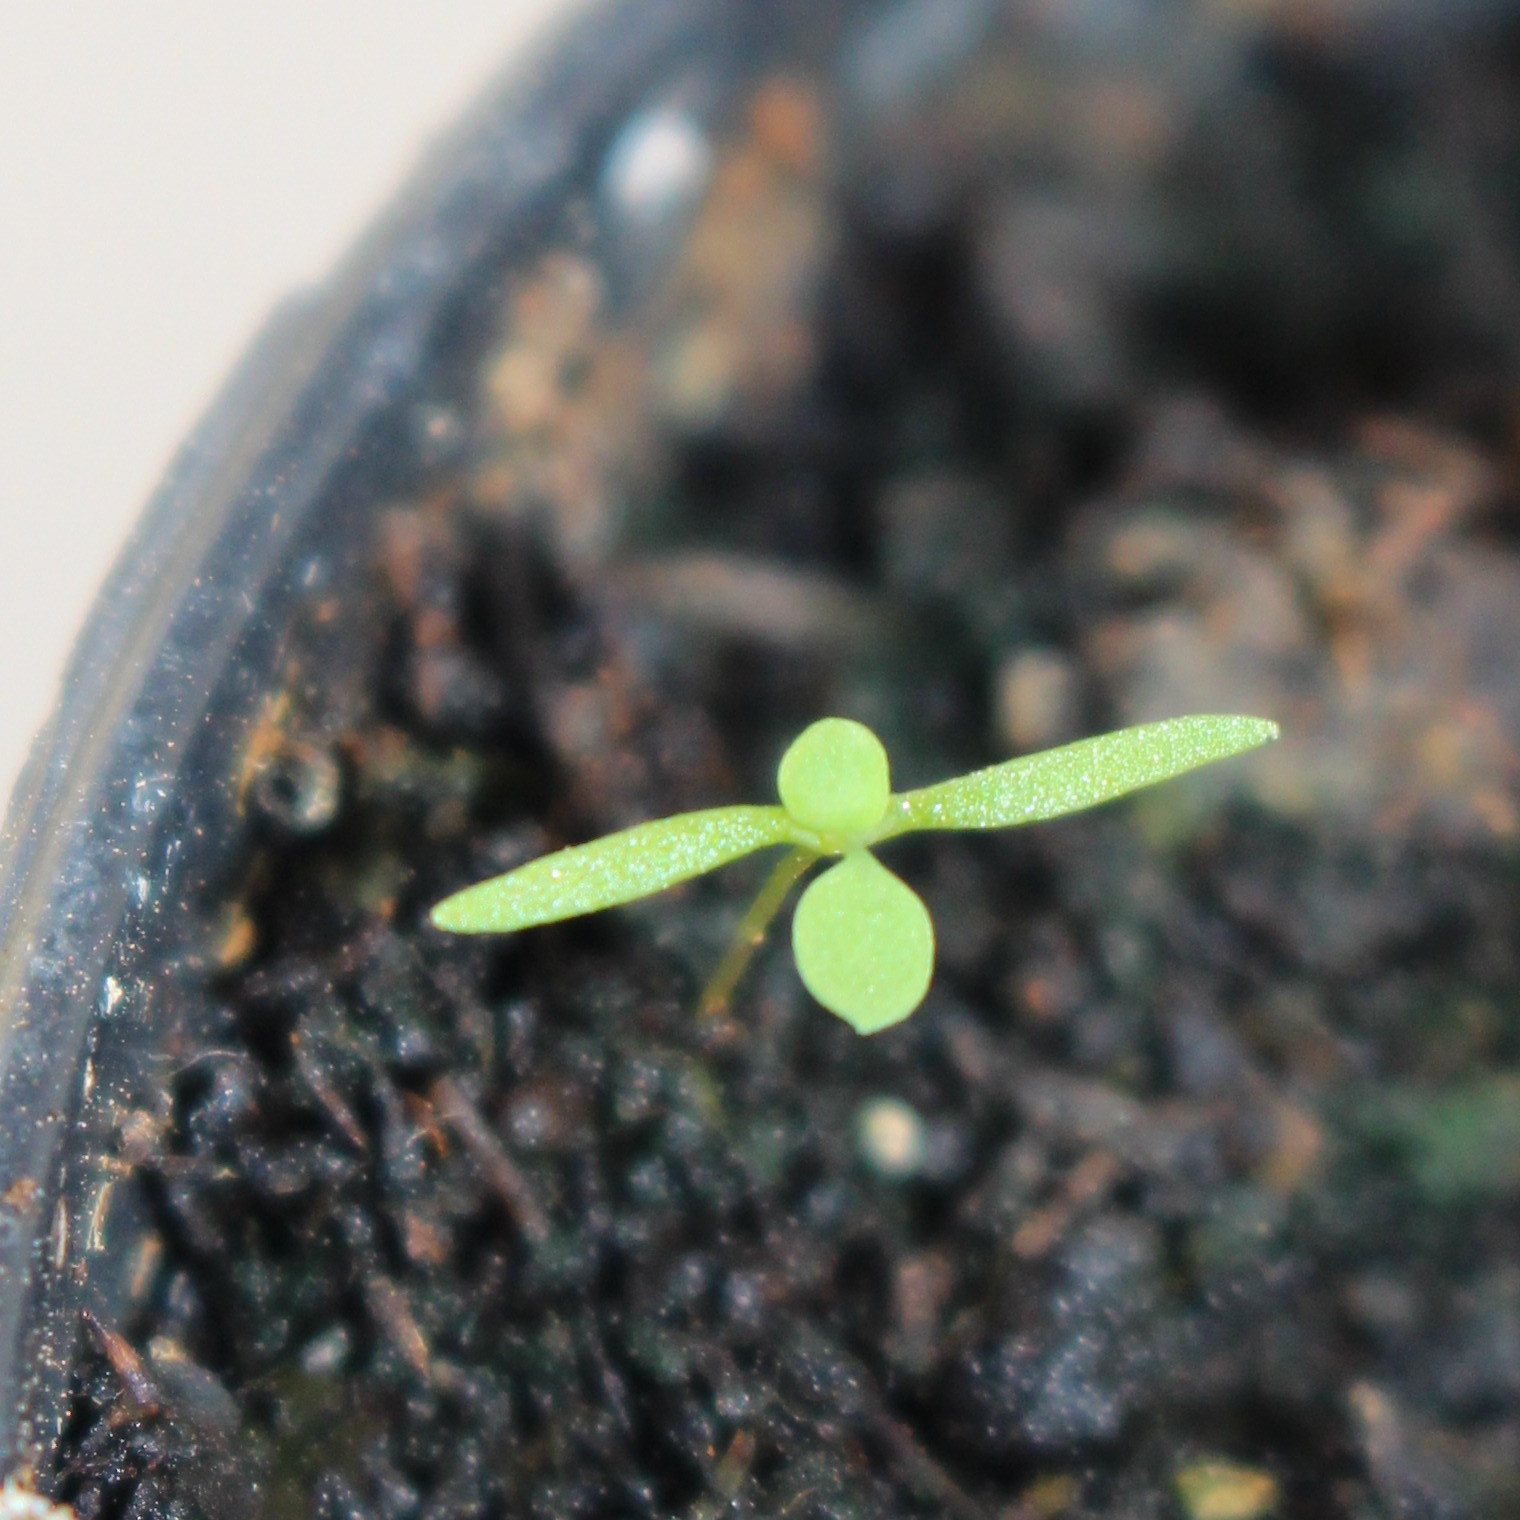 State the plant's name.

Papaver rhoeas
